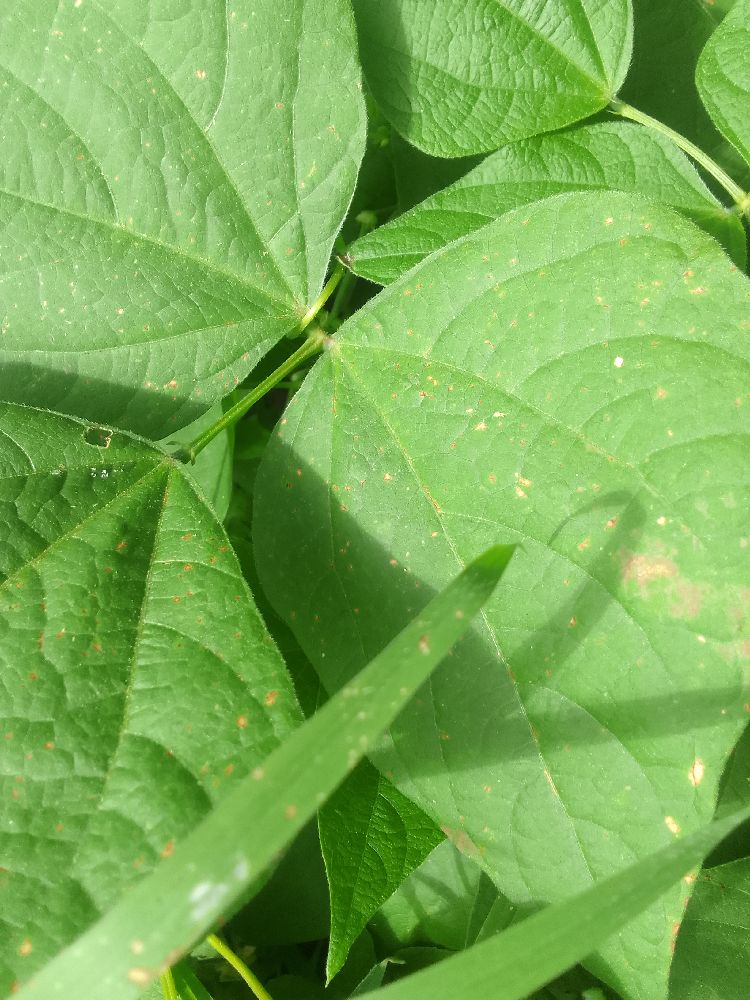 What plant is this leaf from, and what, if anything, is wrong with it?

common bean, healthy
